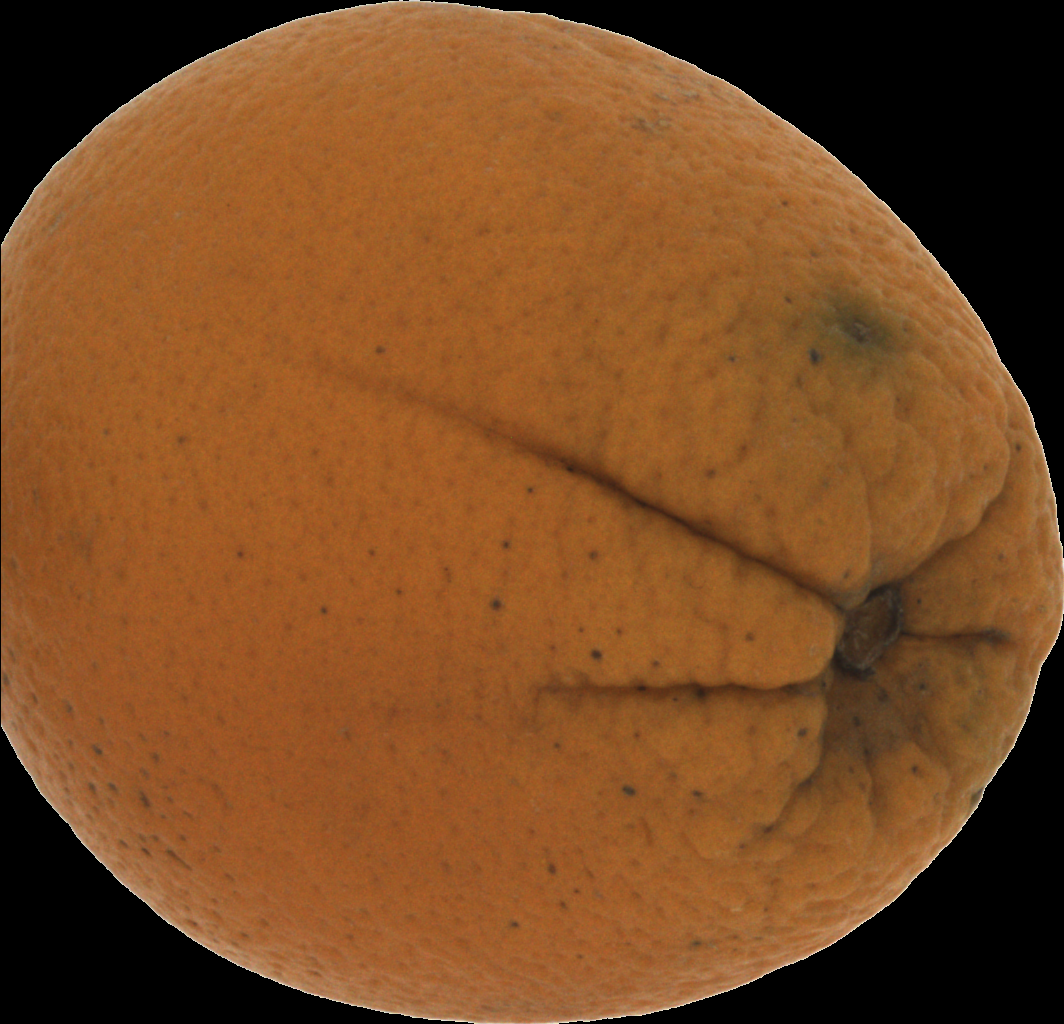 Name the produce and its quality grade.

orange, bad
